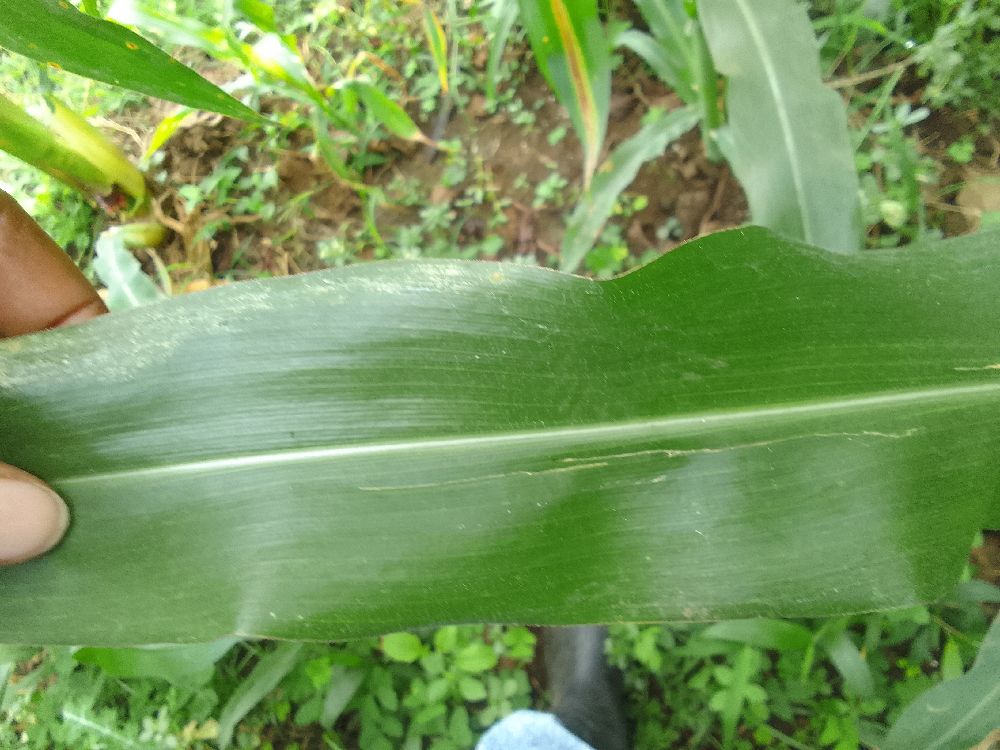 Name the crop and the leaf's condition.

maize, healthy
